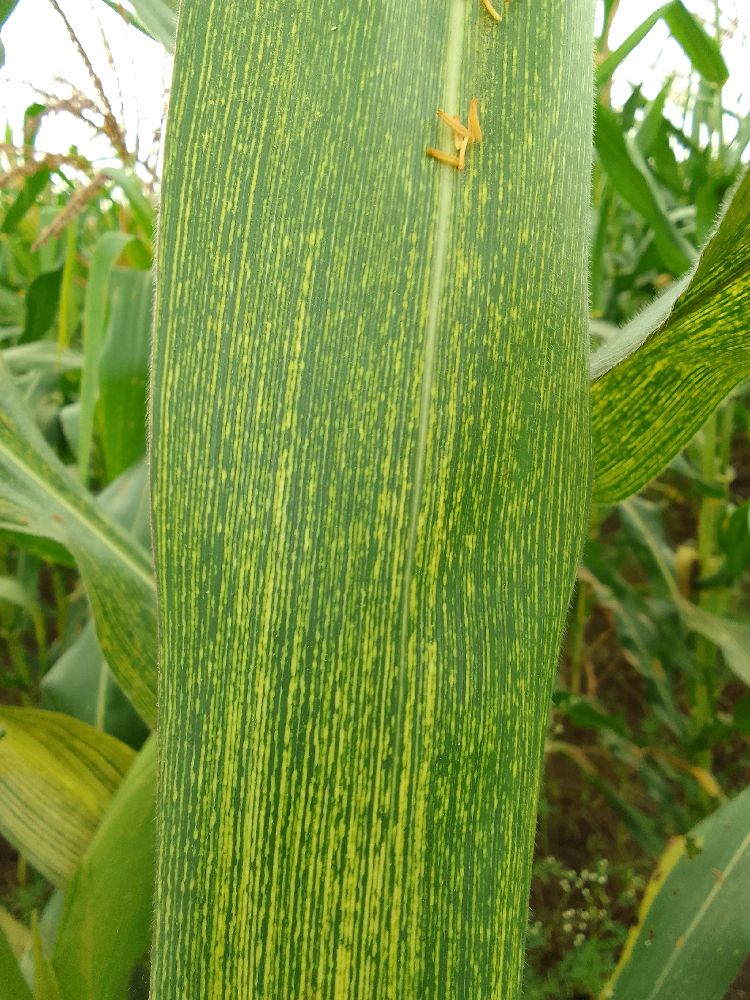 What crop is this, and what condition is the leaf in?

maize, maize streak virus
